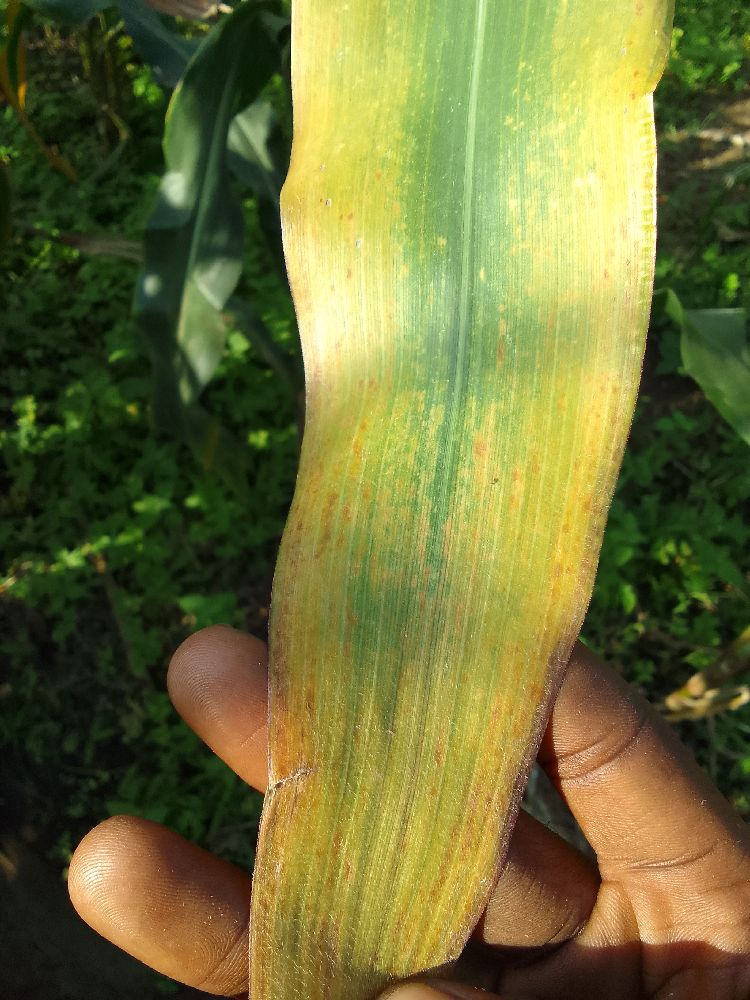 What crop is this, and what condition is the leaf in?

maize, maize lethal necrosis
